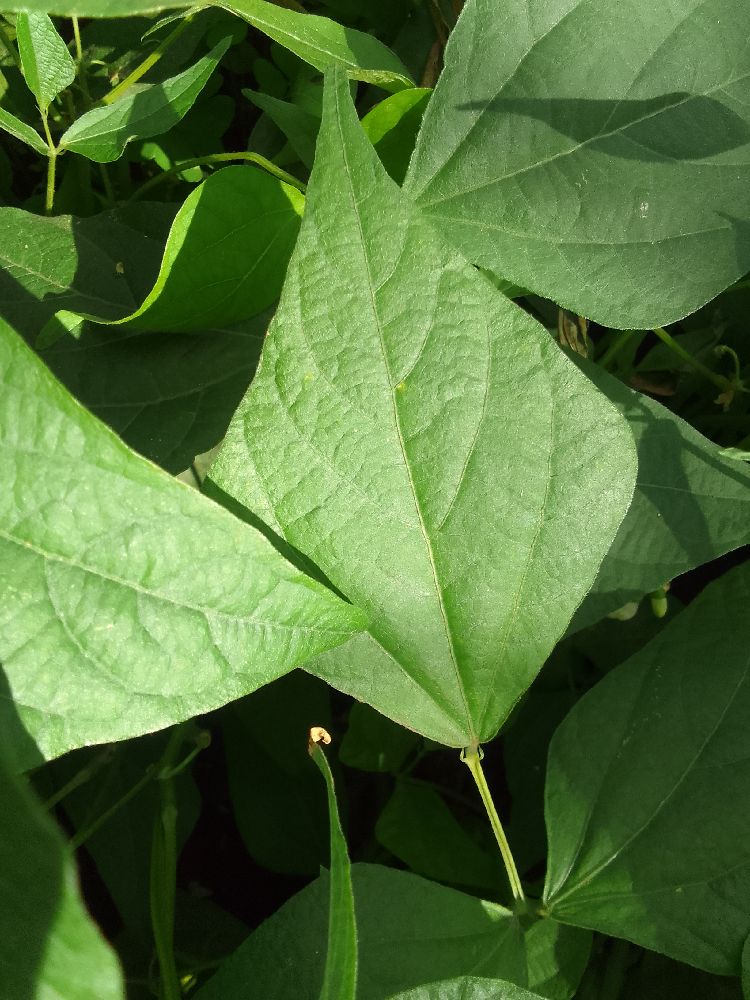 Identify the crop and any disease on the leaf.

common bean, healthy
